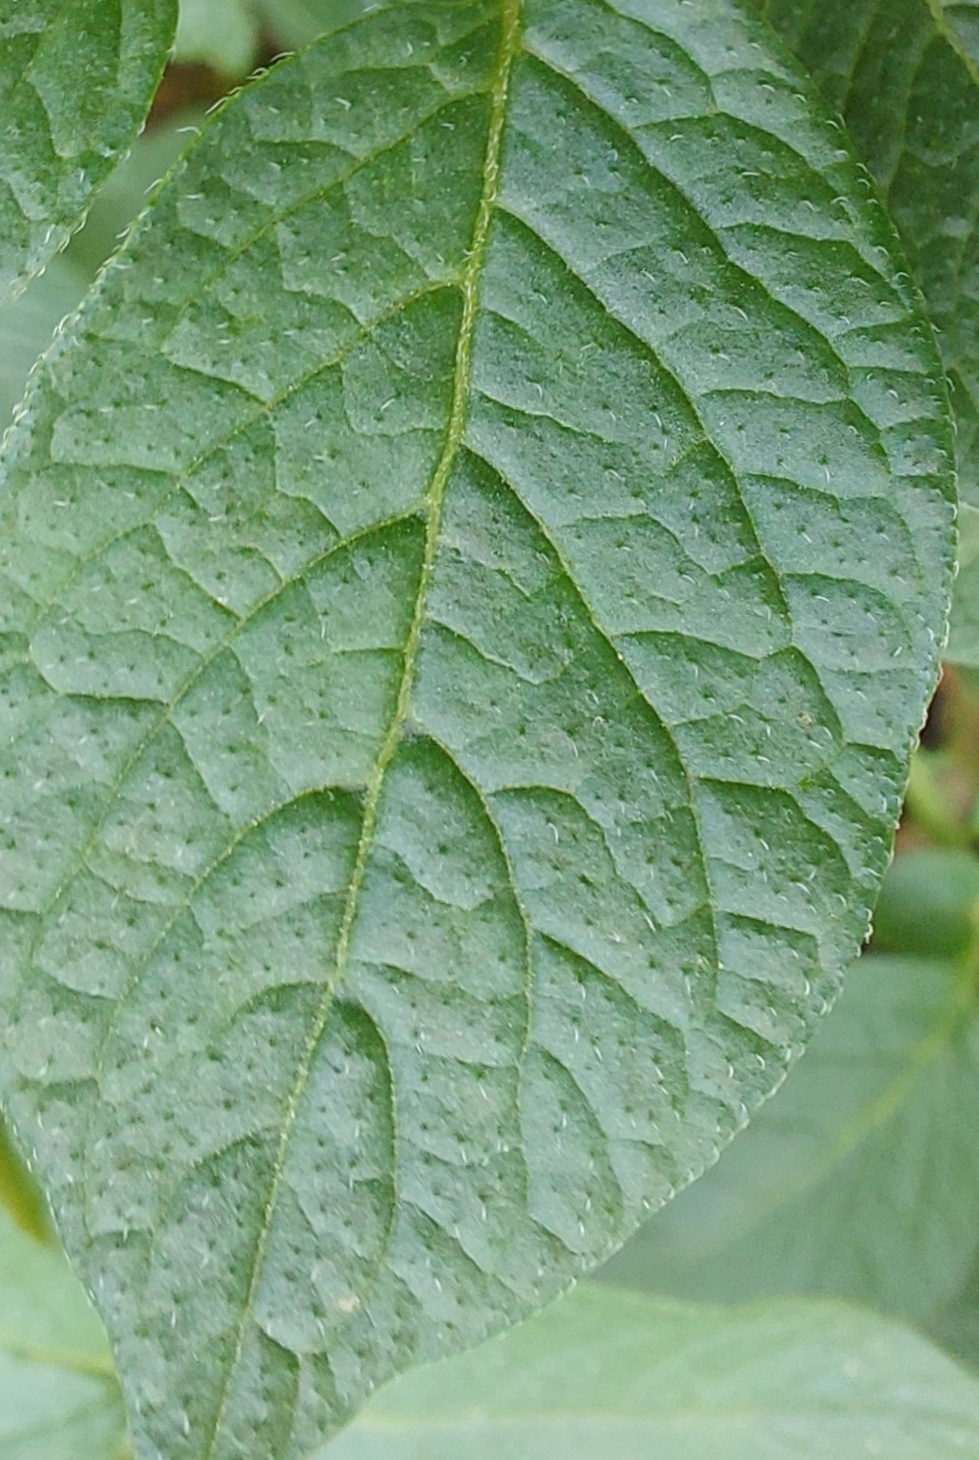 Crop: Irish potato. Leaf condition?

healthy
